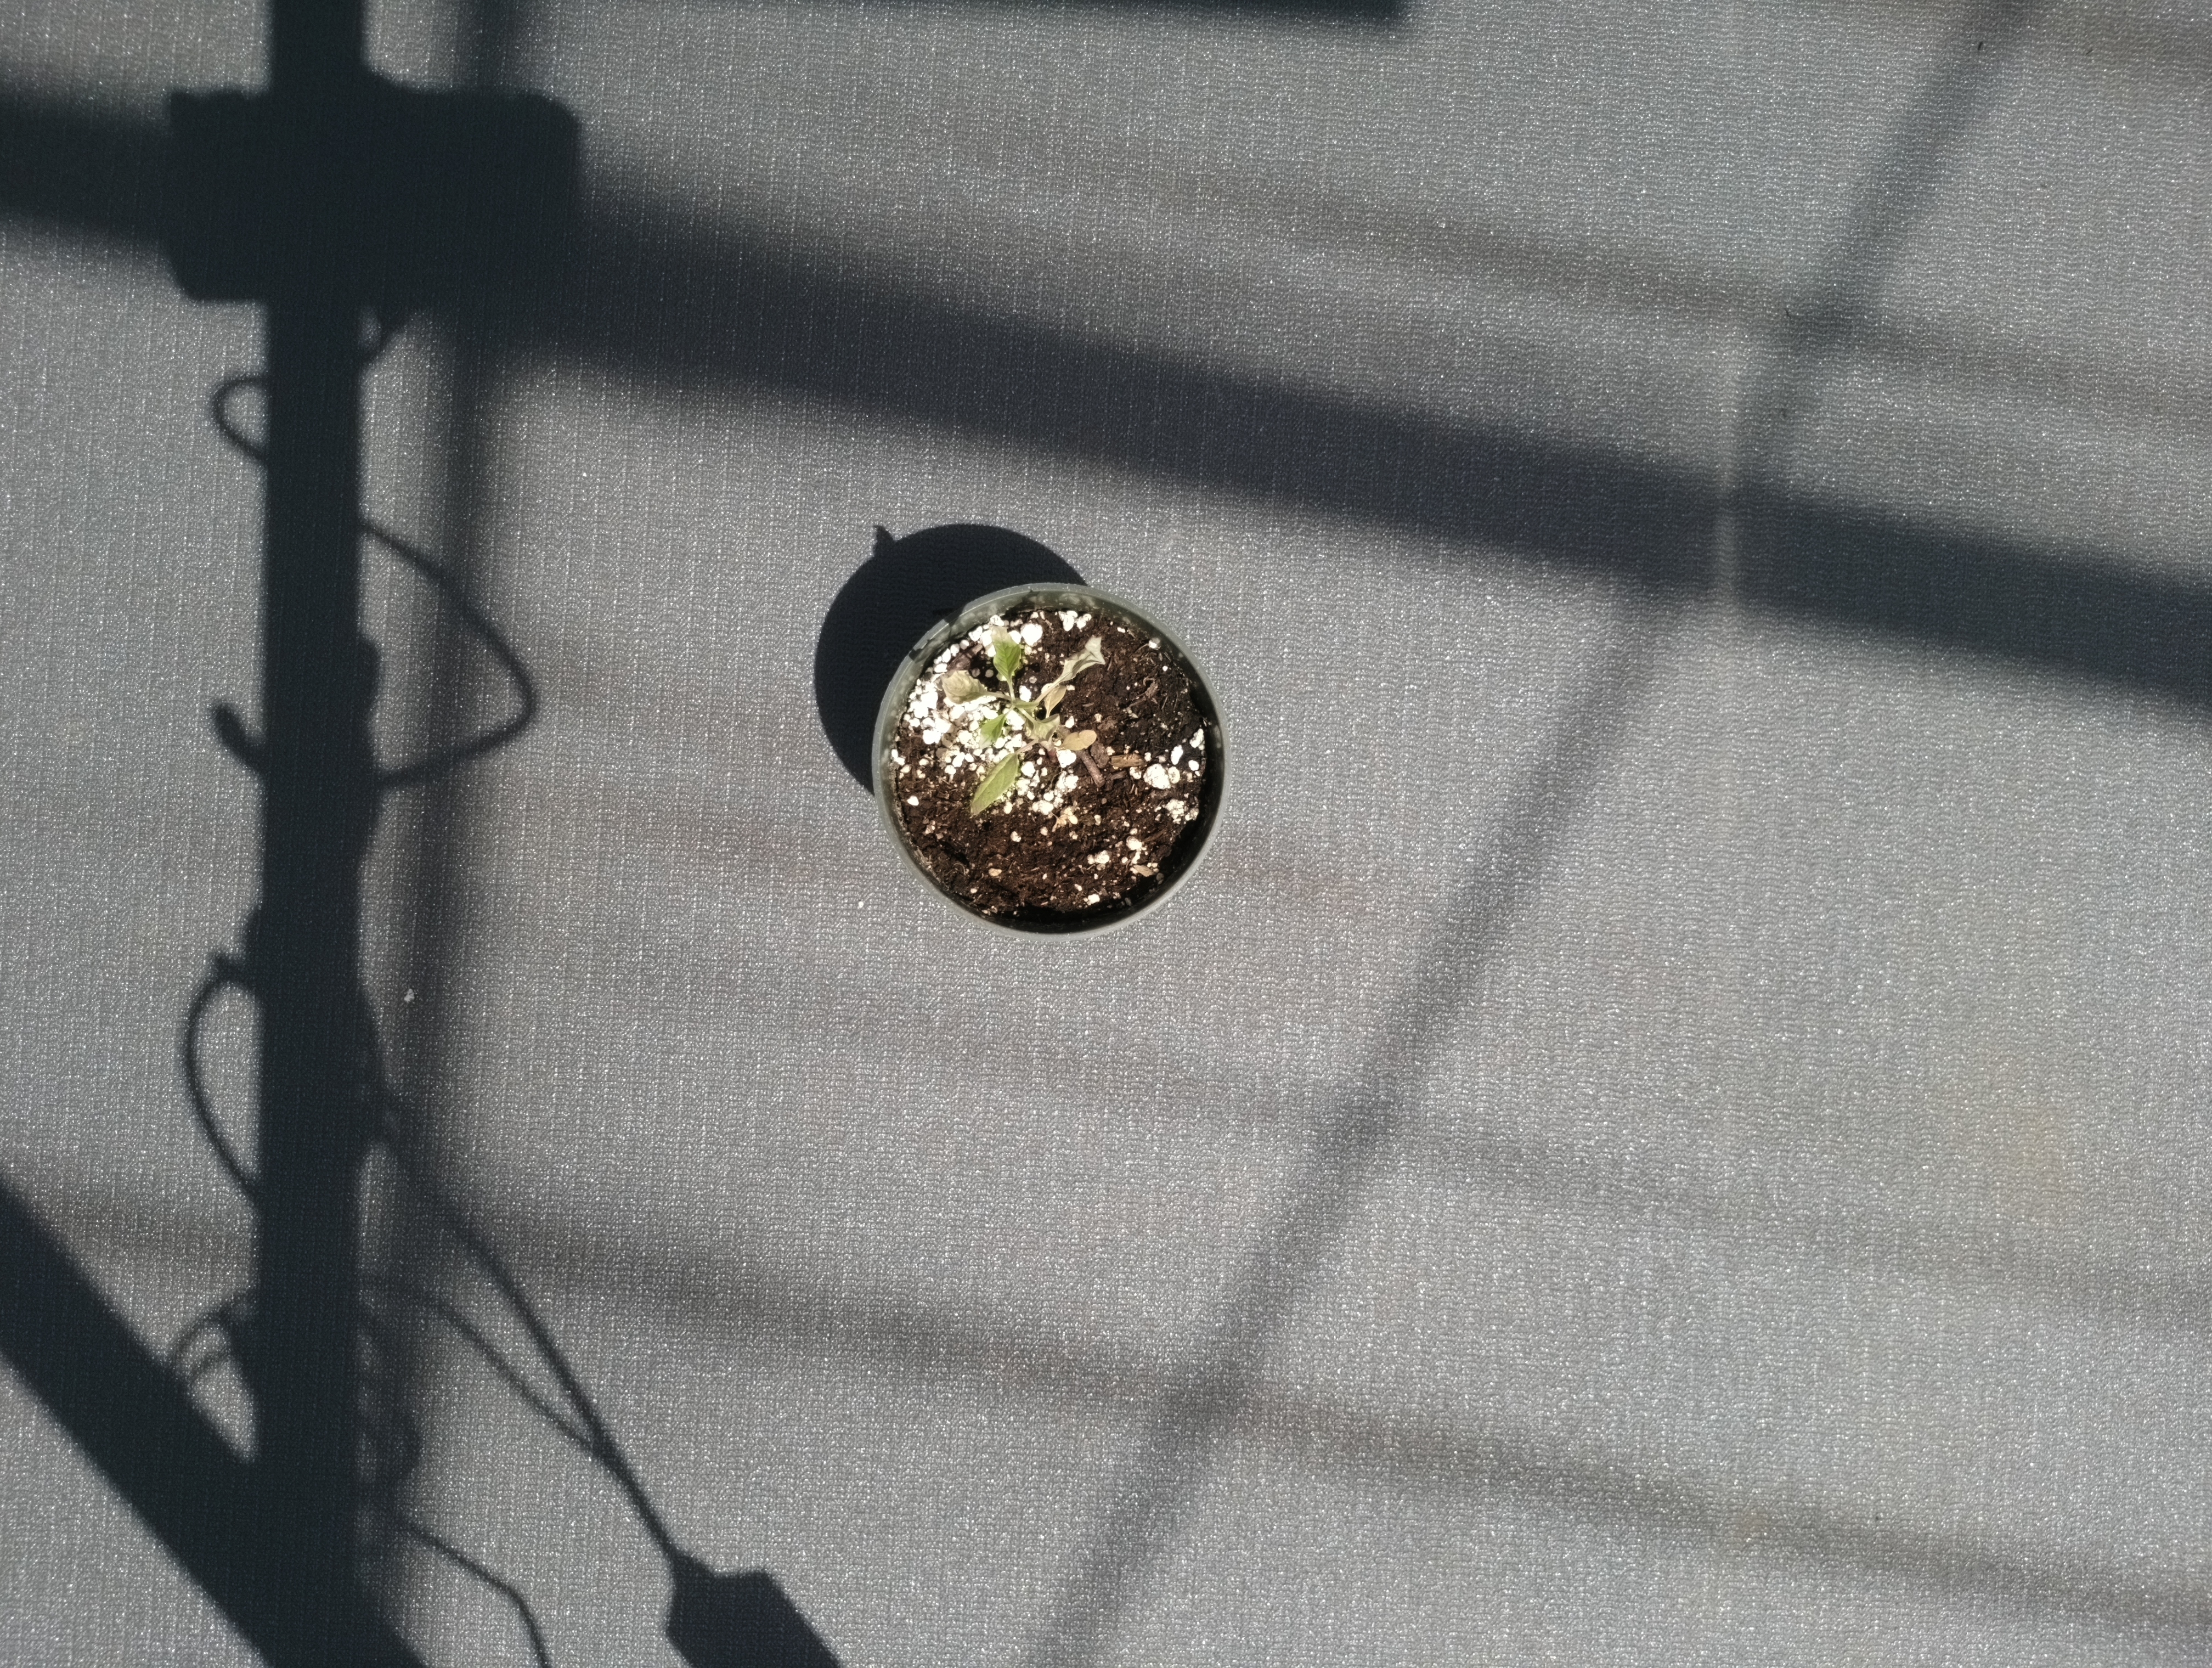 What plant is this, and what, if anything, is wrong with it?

waterhemp, chlorosis necrosis
